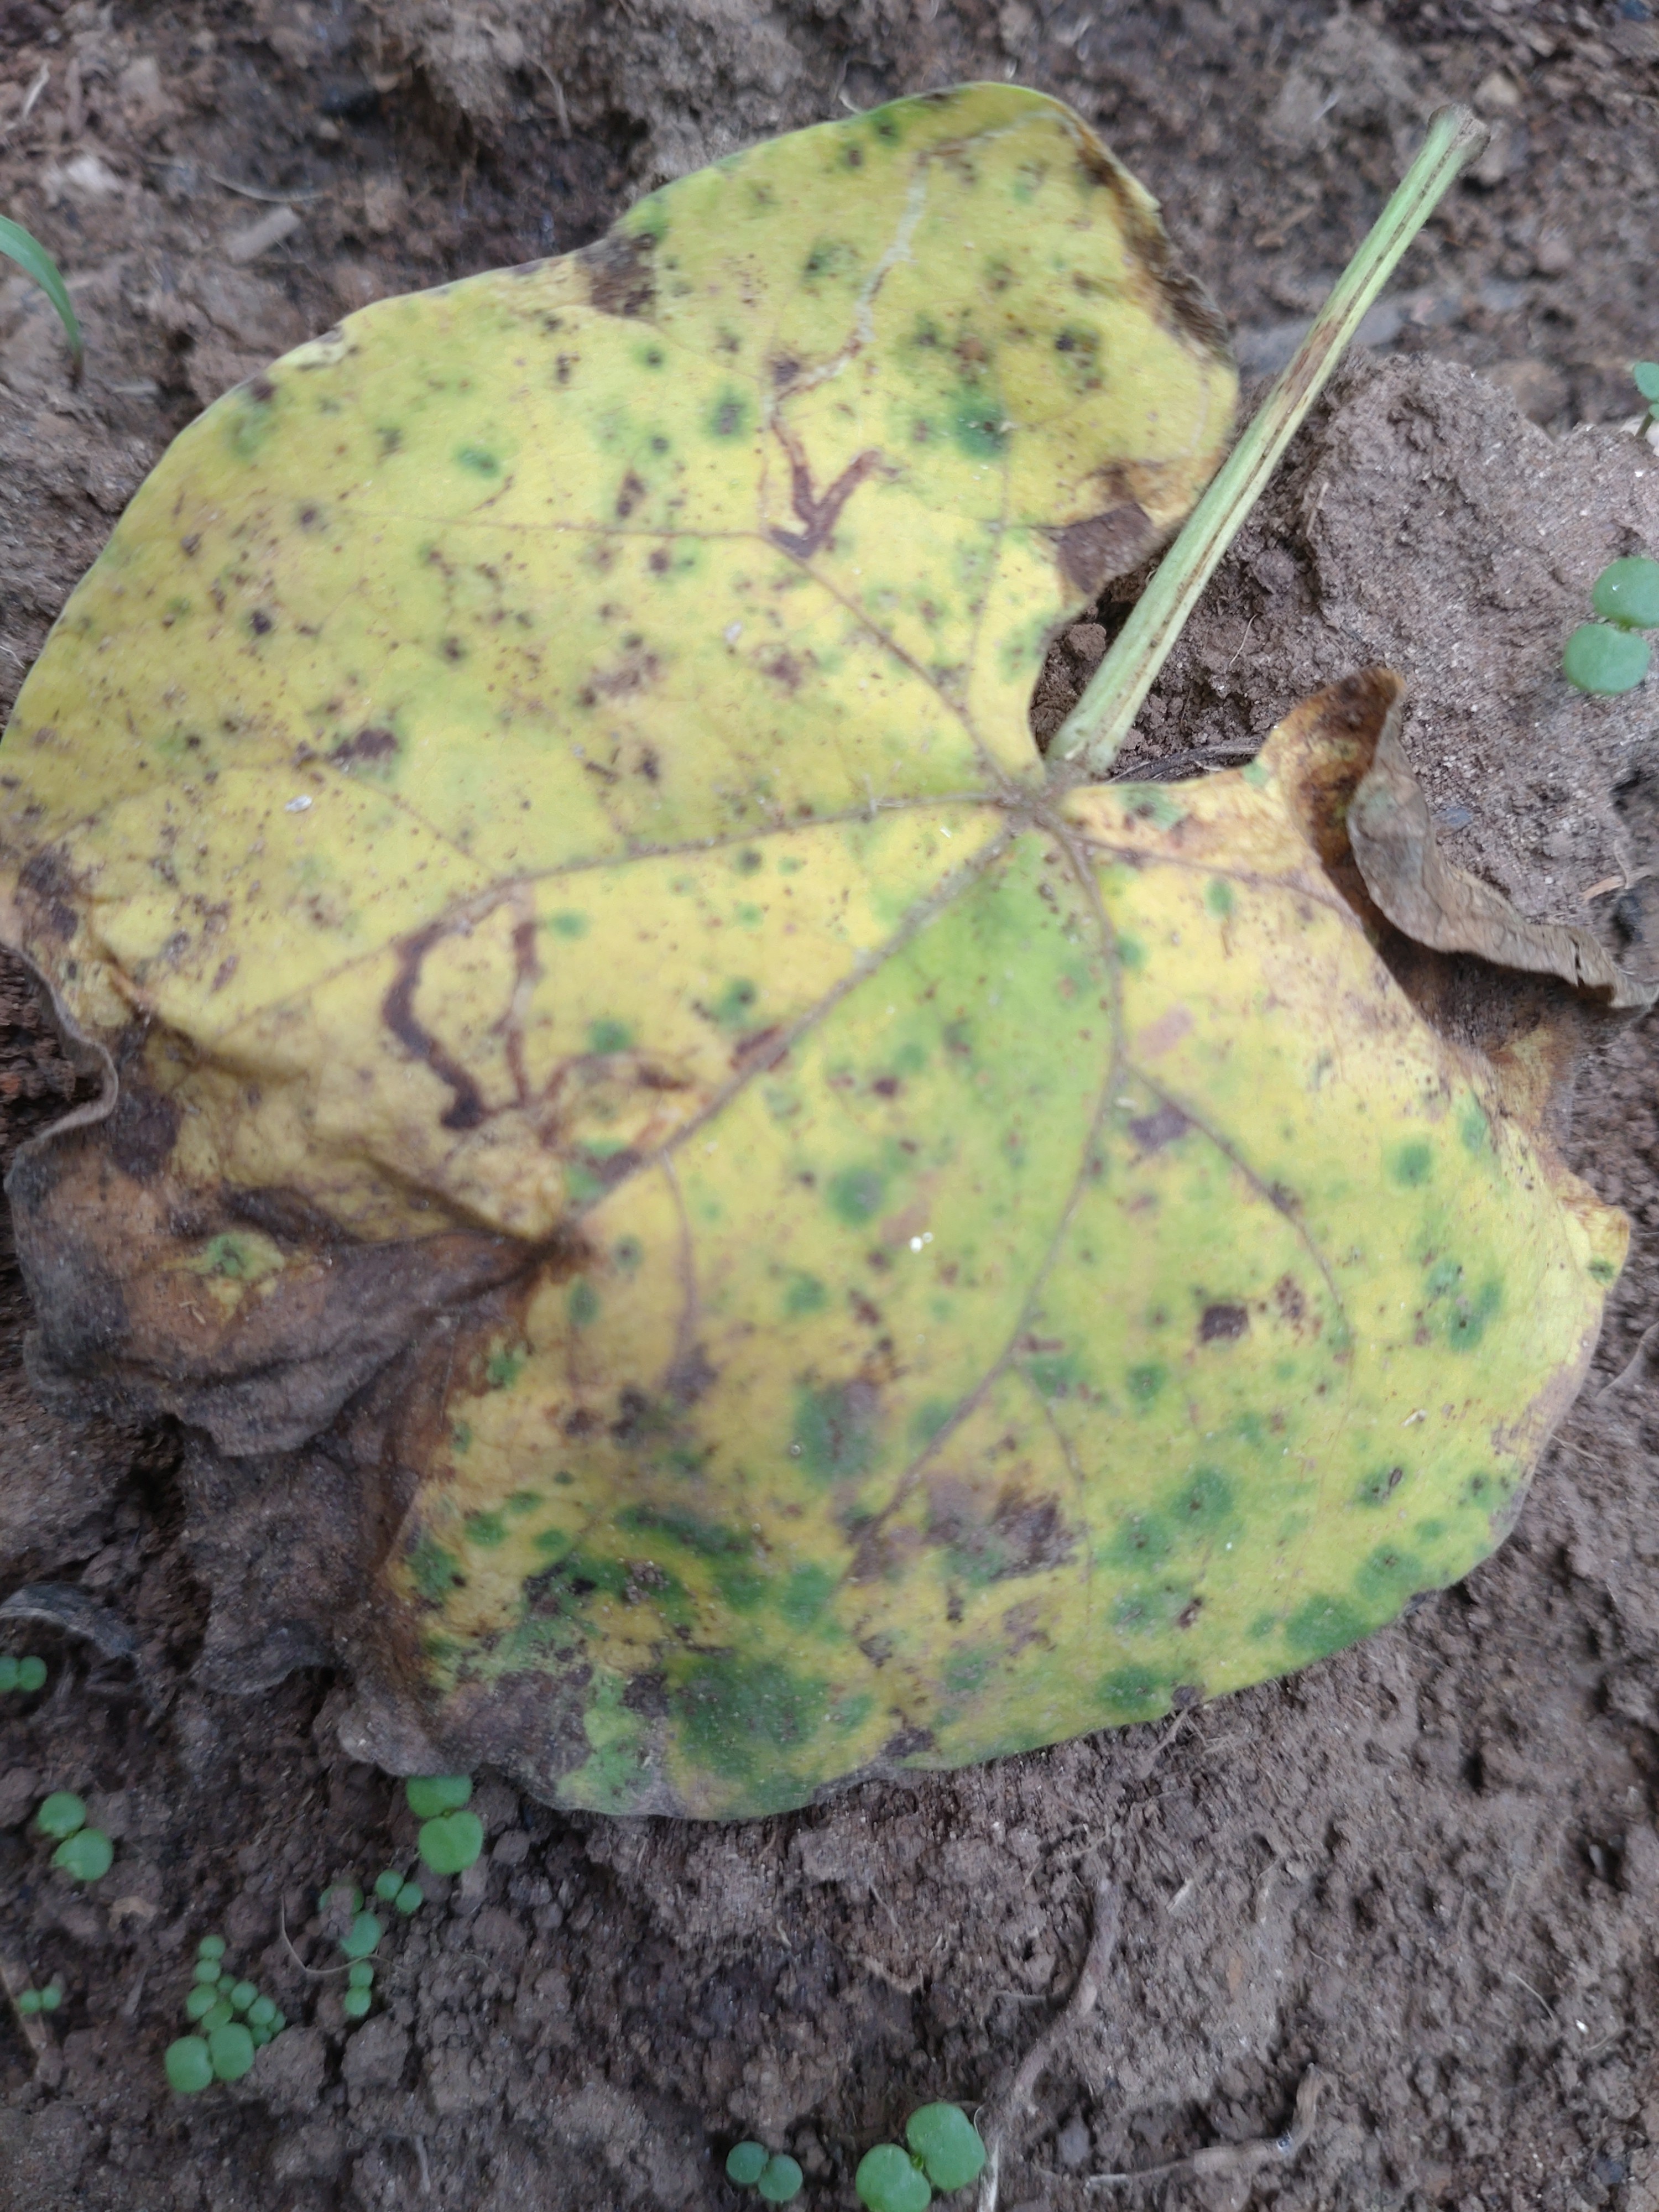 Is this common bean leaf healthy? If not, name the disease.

anthracnose
